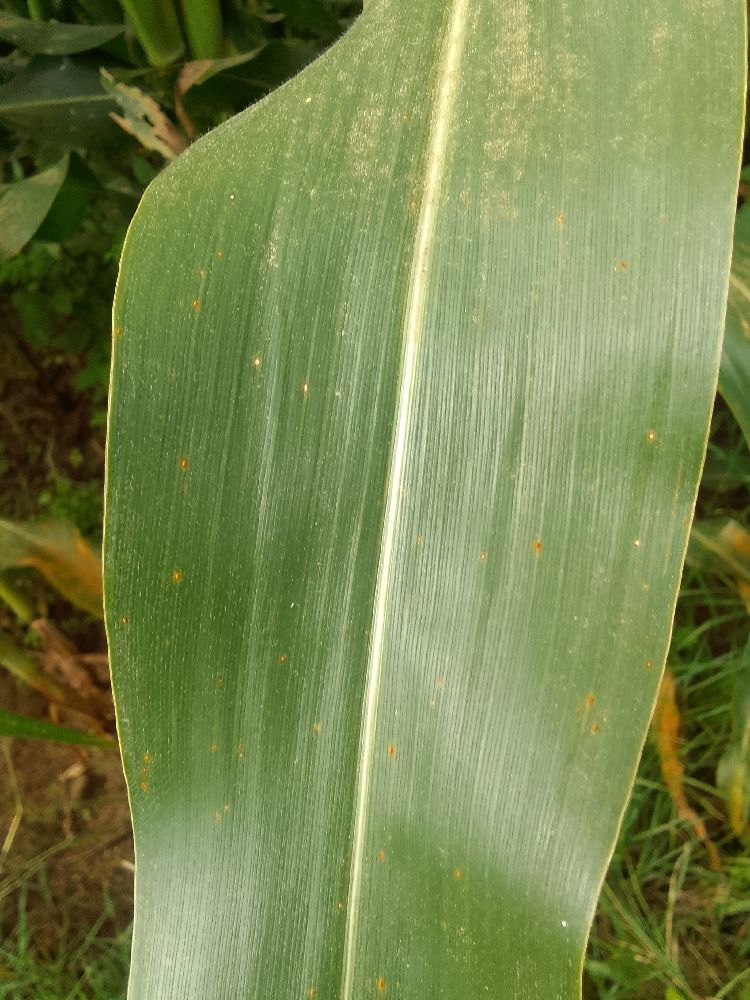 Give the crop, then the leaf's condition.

maize, healthy
